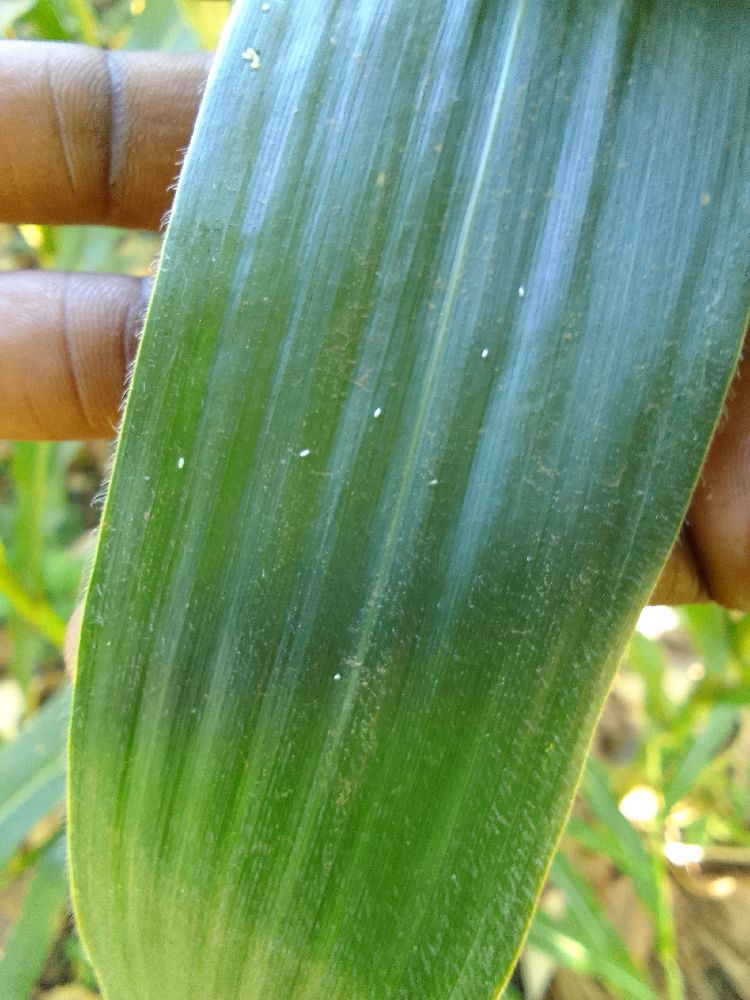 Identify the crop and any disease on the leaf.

maize, healthy
